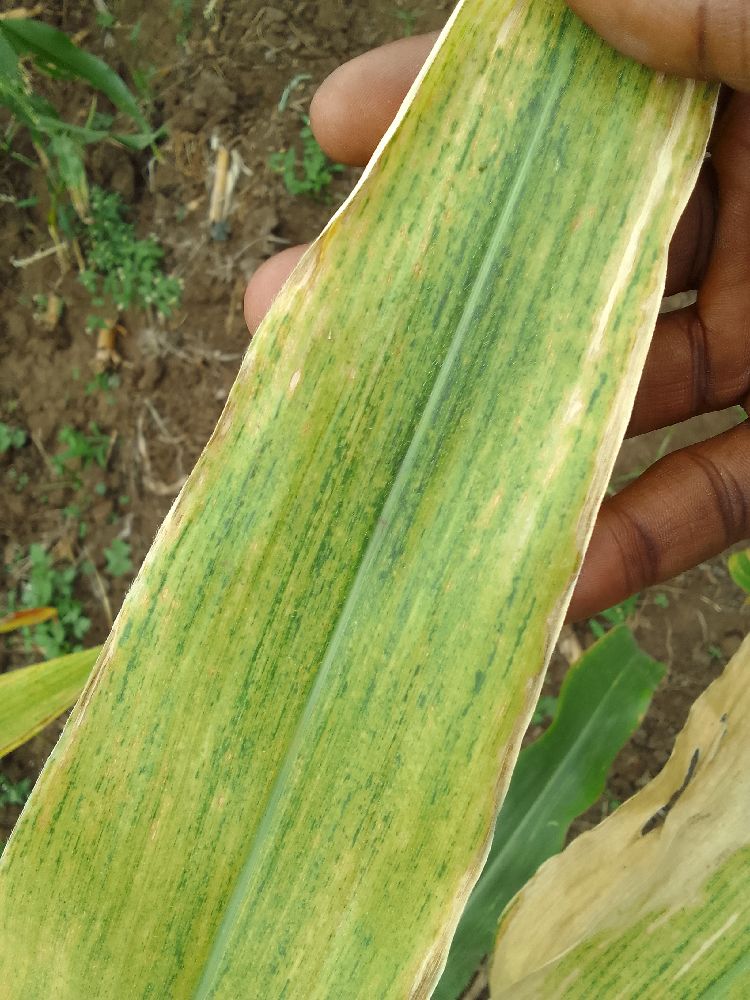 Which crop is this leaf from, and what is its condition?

maize, maize lethal necrosis
